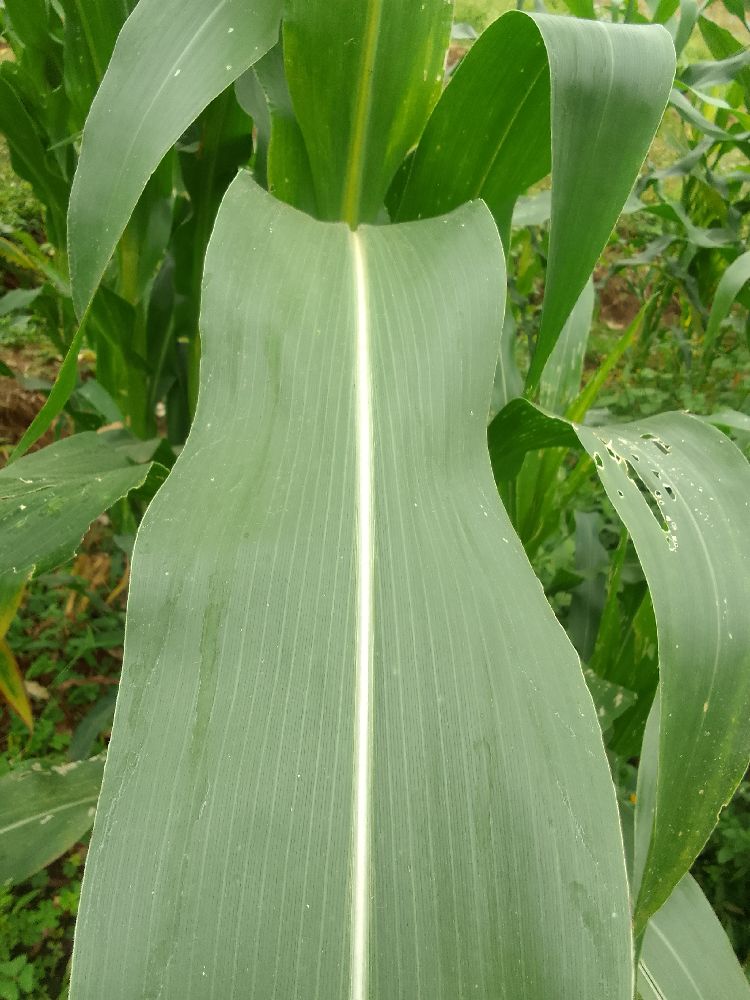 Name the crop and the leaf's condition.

maize, healthy
